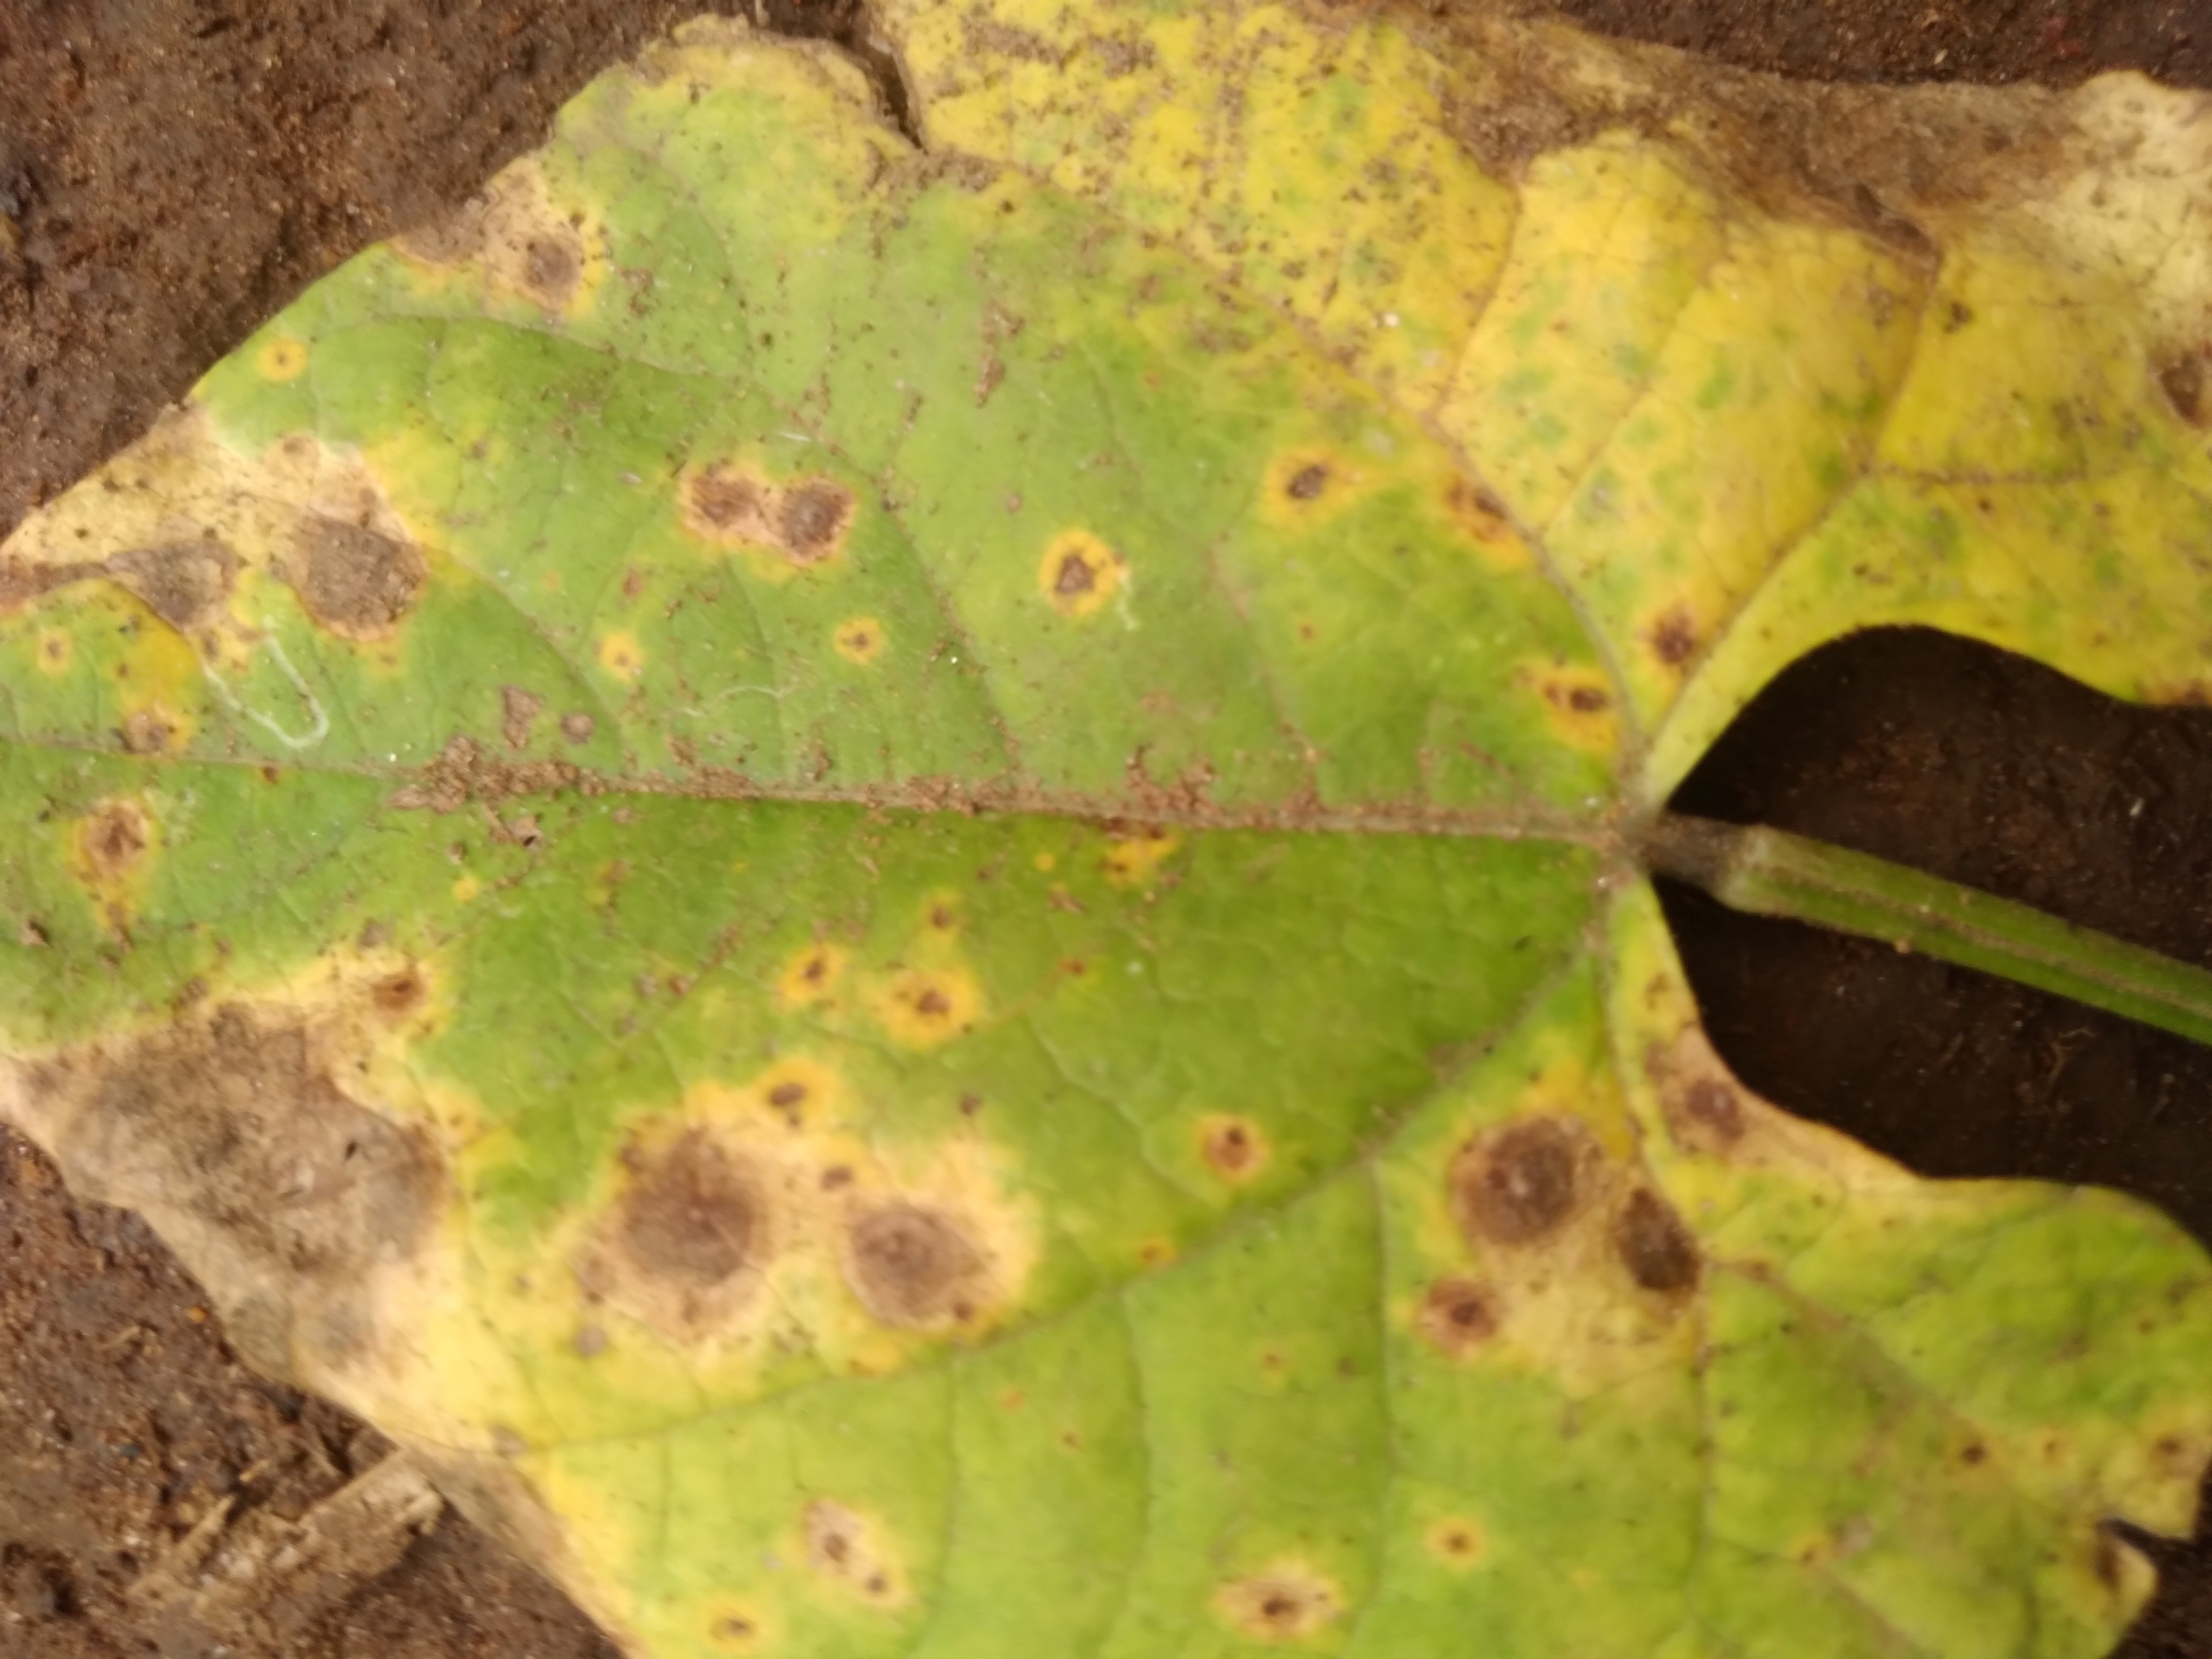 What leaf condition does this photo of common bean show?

rust
